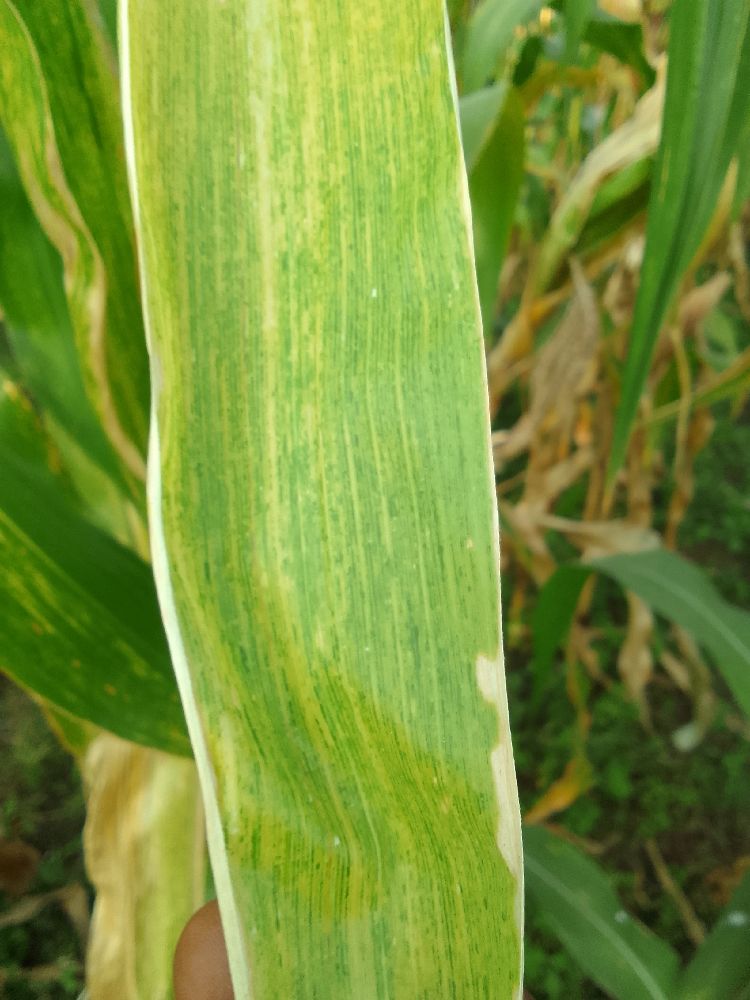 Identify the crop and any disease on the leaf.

maize, maize lethal necrosis
